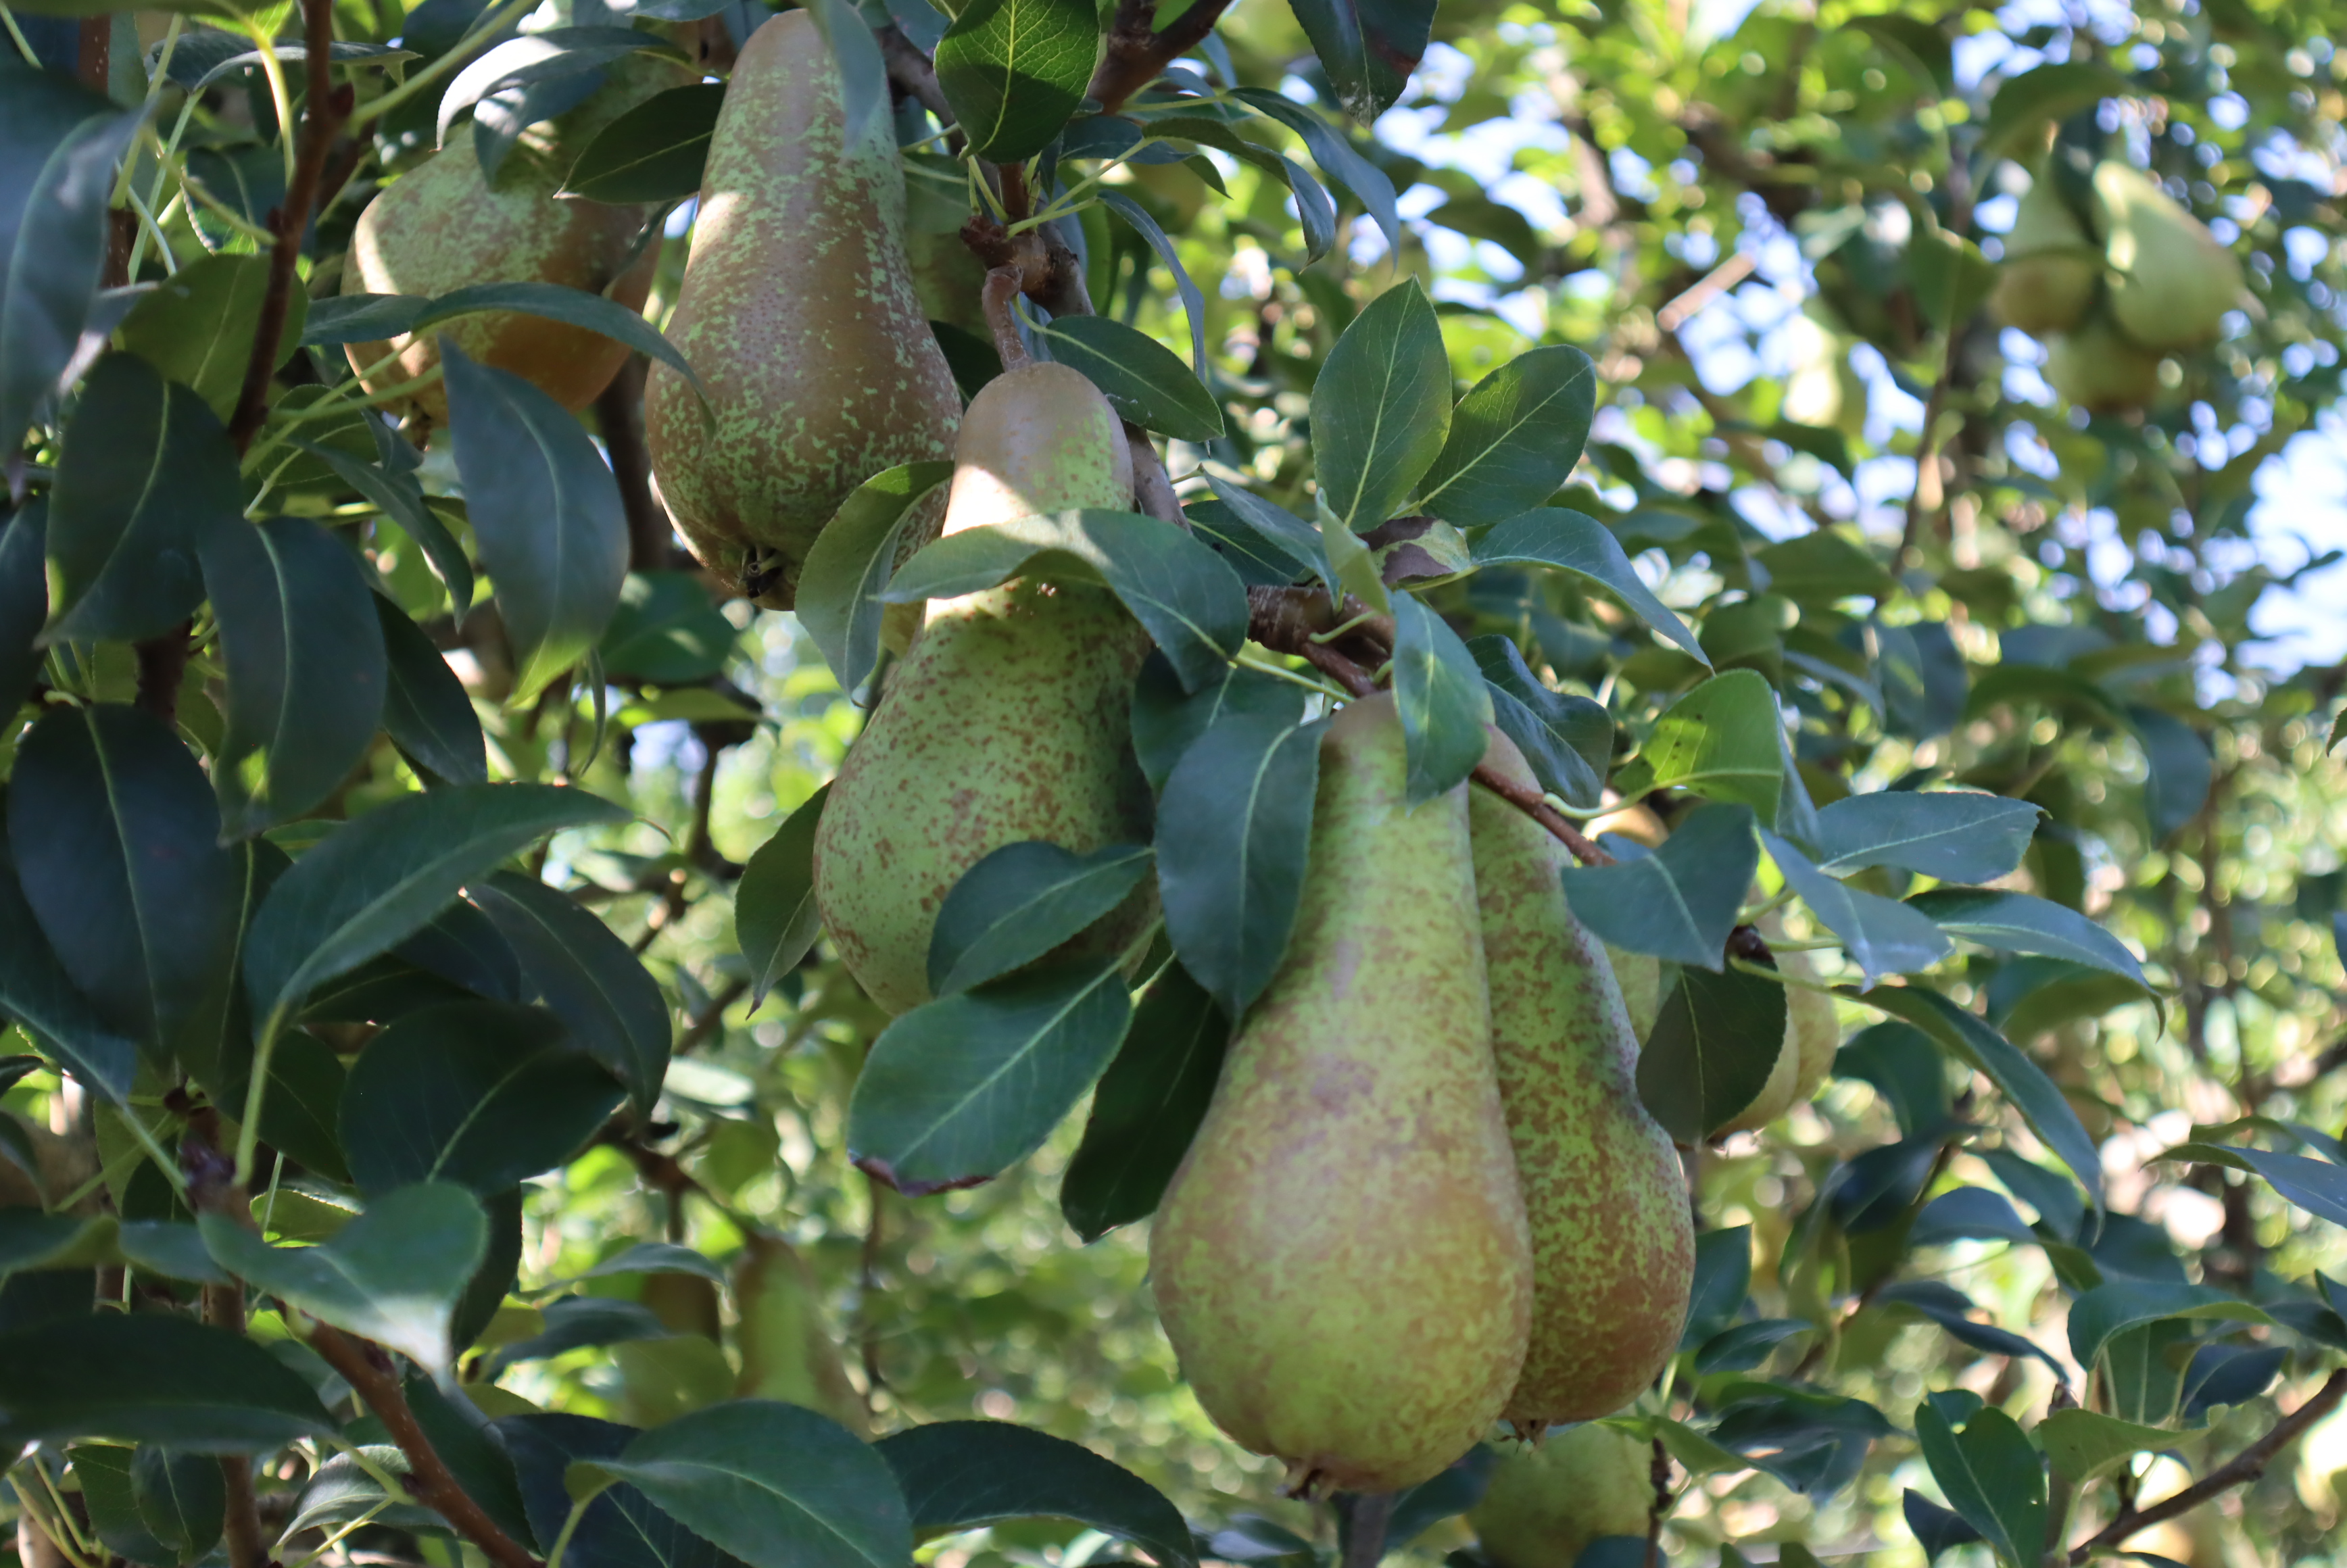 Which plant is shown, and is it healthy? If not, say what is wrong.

pear, chemical damage
